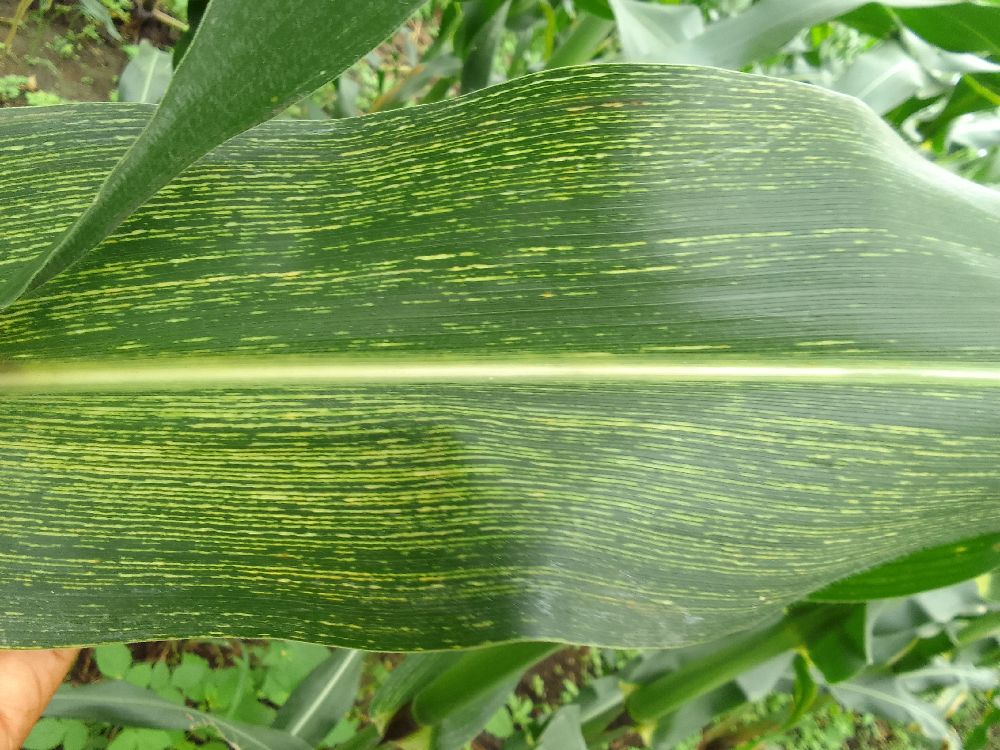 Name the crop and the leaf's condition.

maize, maize streak virus
